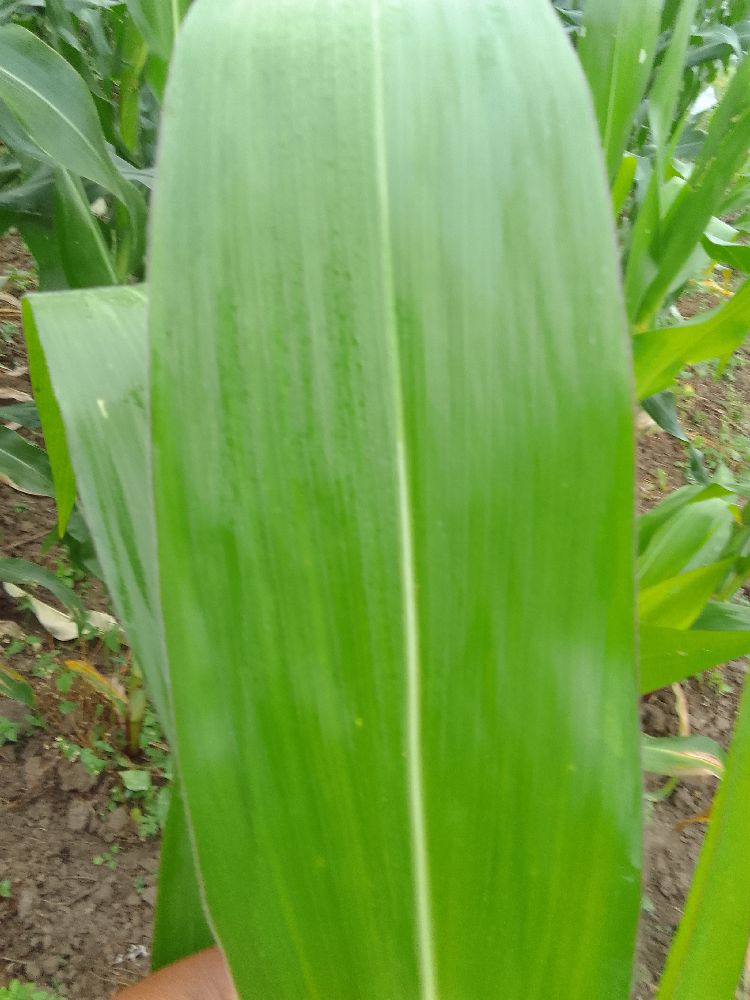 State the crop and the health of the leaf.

maize, healthy
